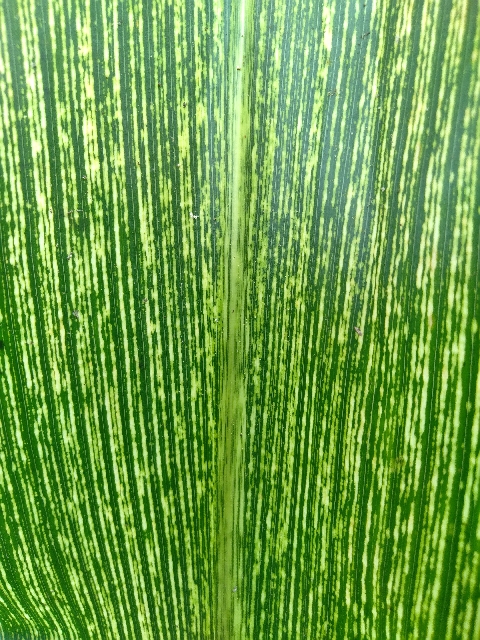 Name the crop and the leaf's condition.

maize, maize streak virus
